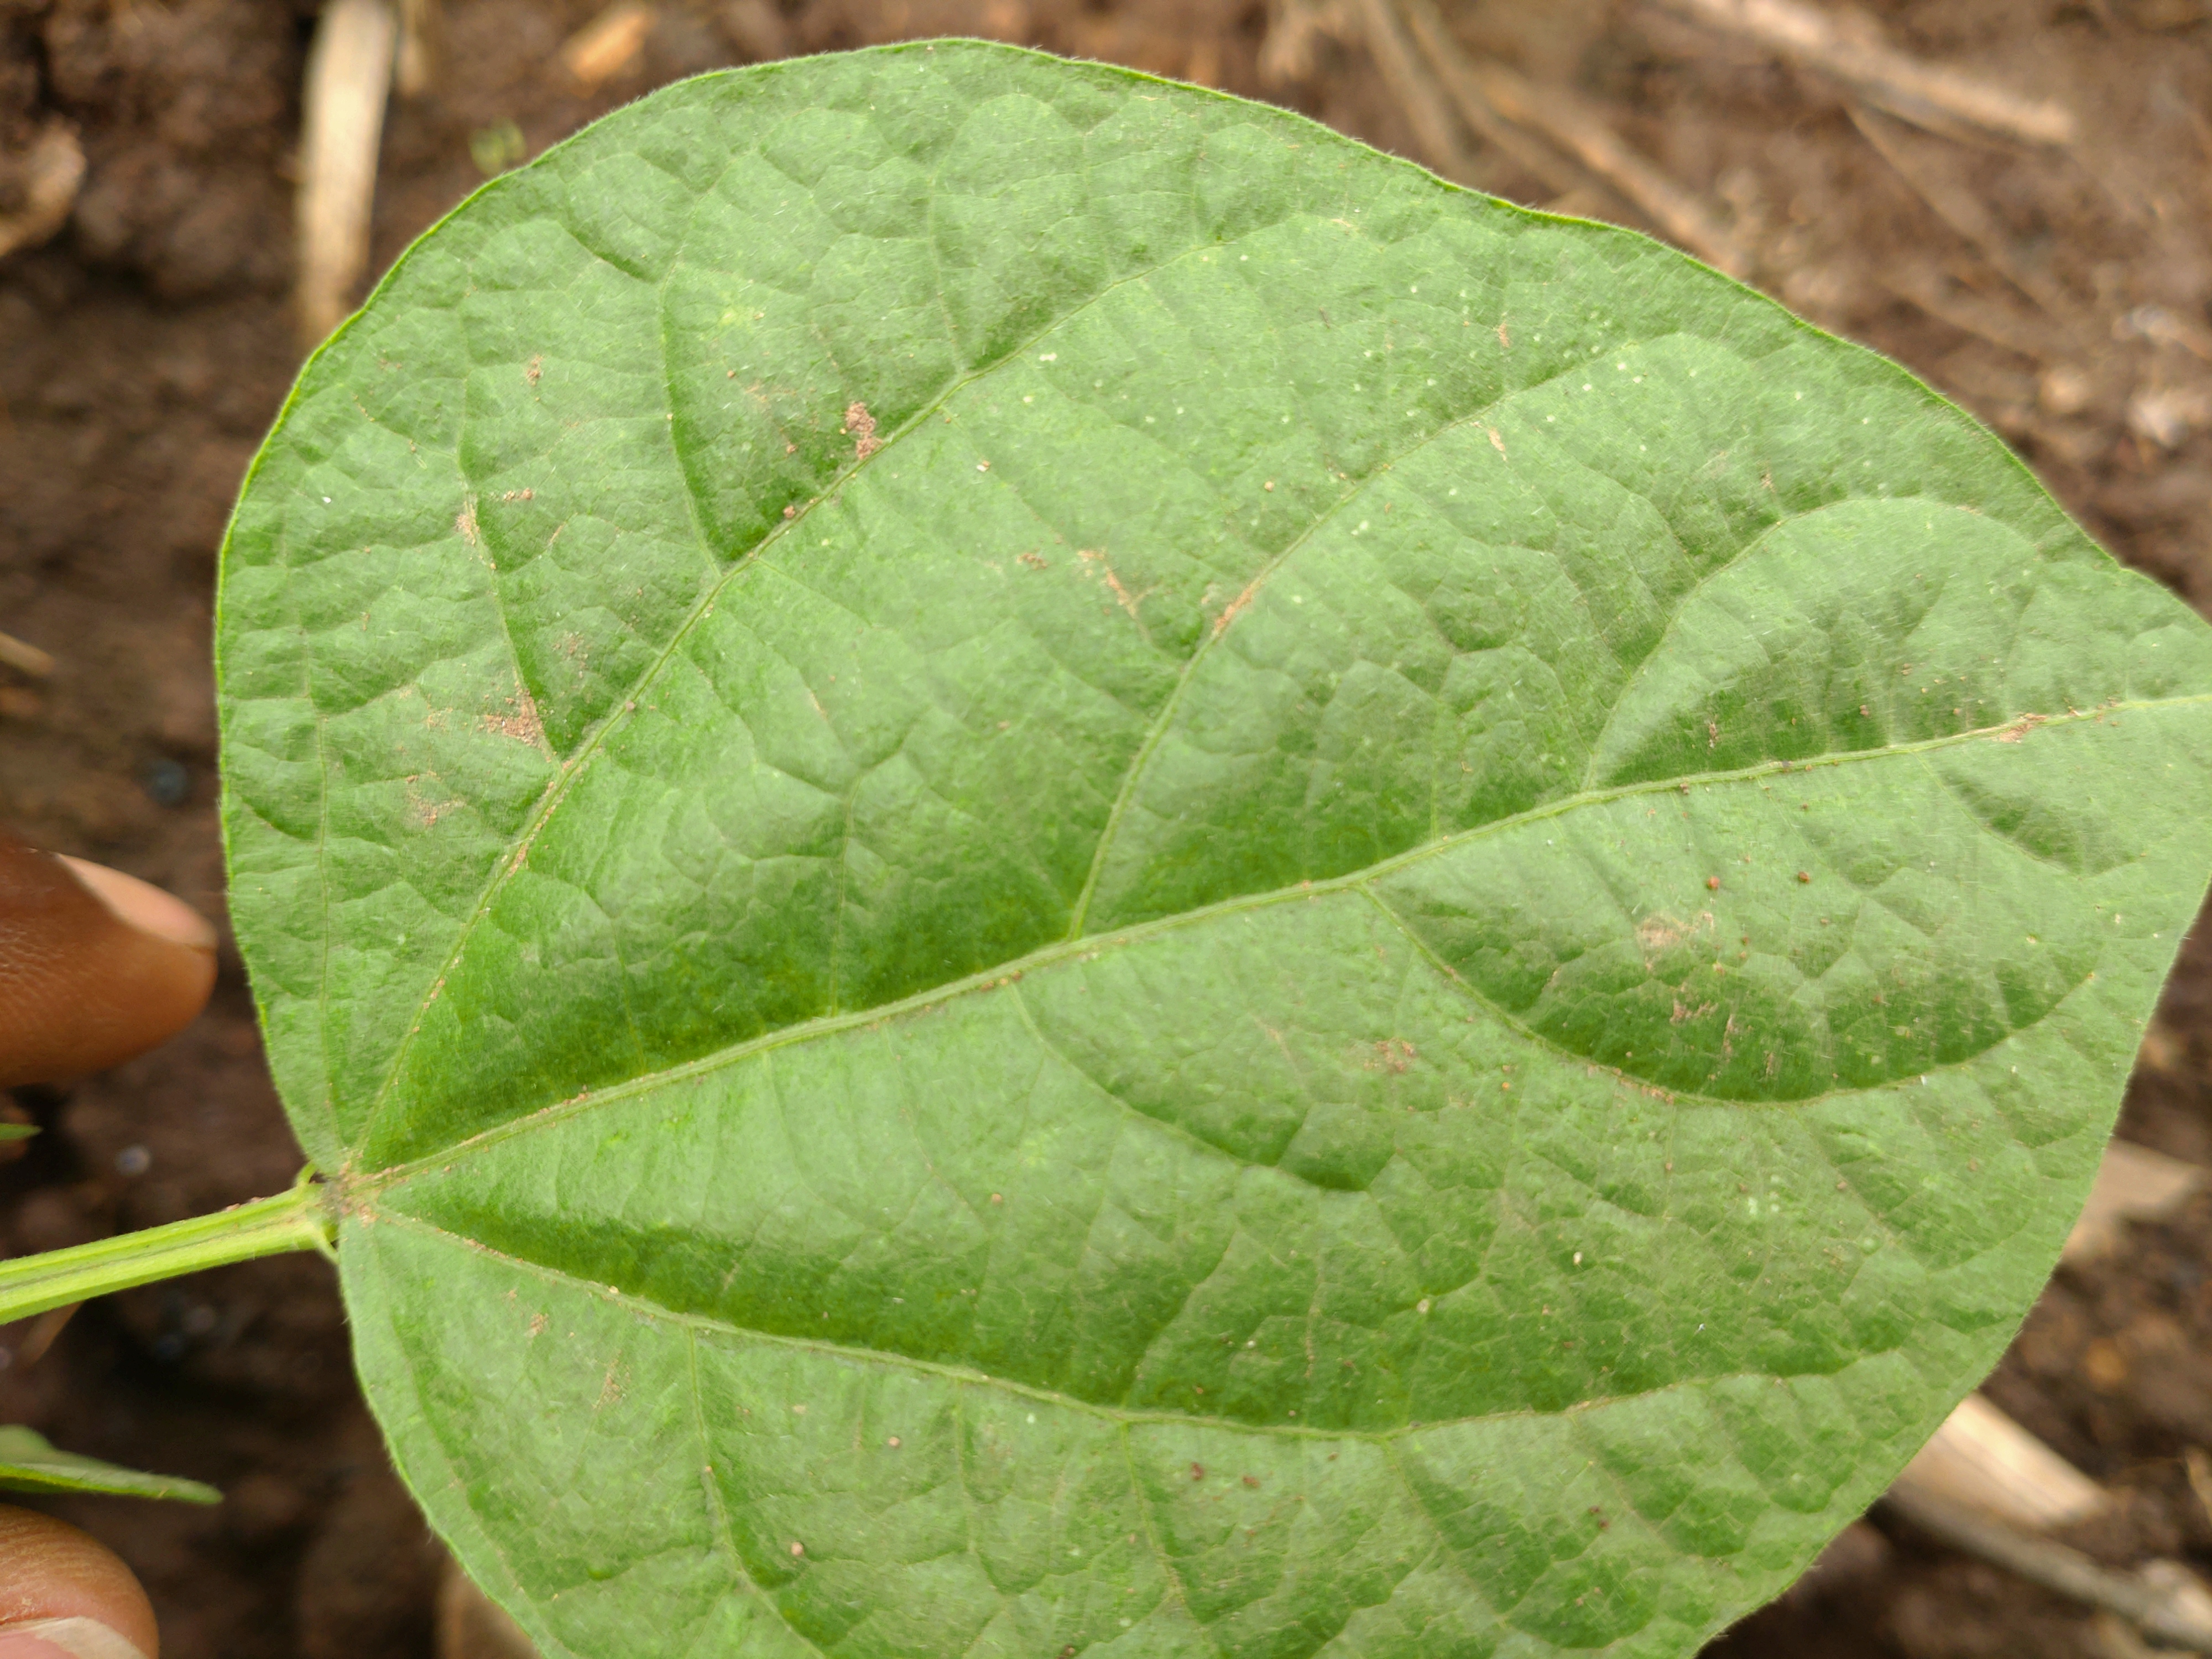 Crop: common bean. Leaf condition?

healthy
